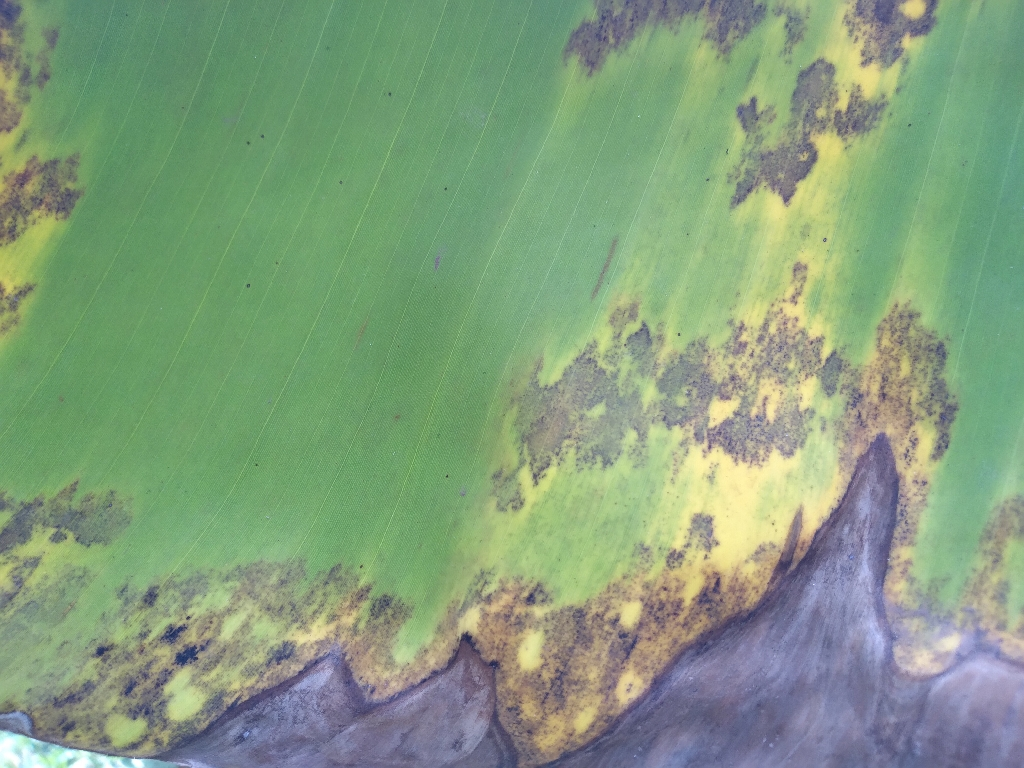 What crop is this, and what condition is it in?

banana, black sigatoka
